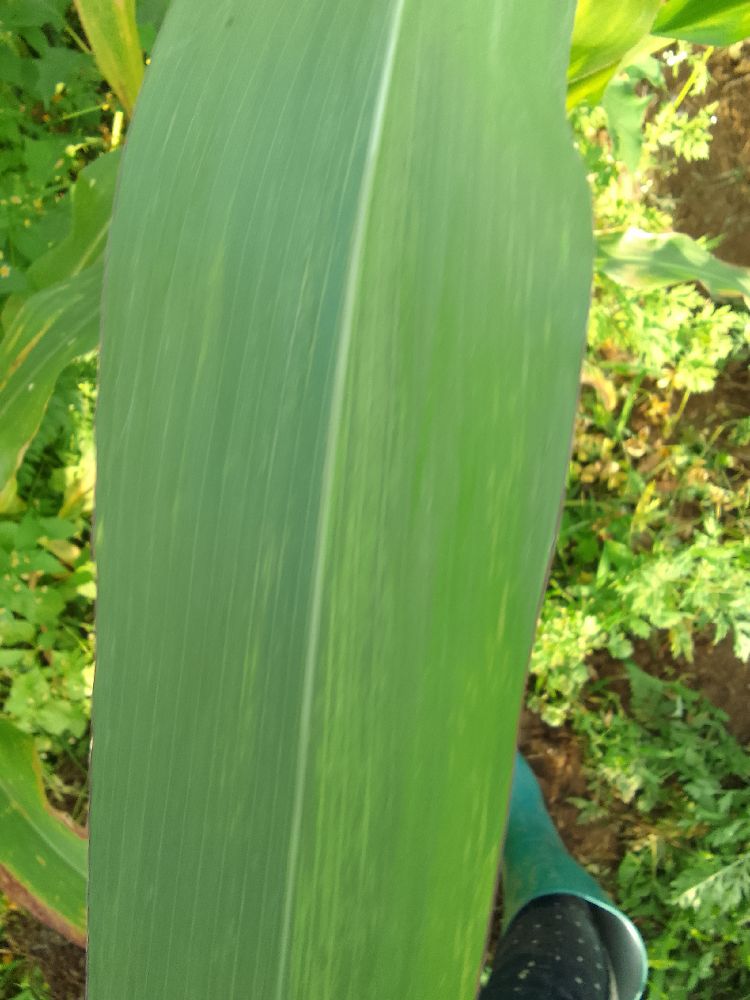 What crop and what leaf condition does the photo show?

maize, maize lethal necrosis
